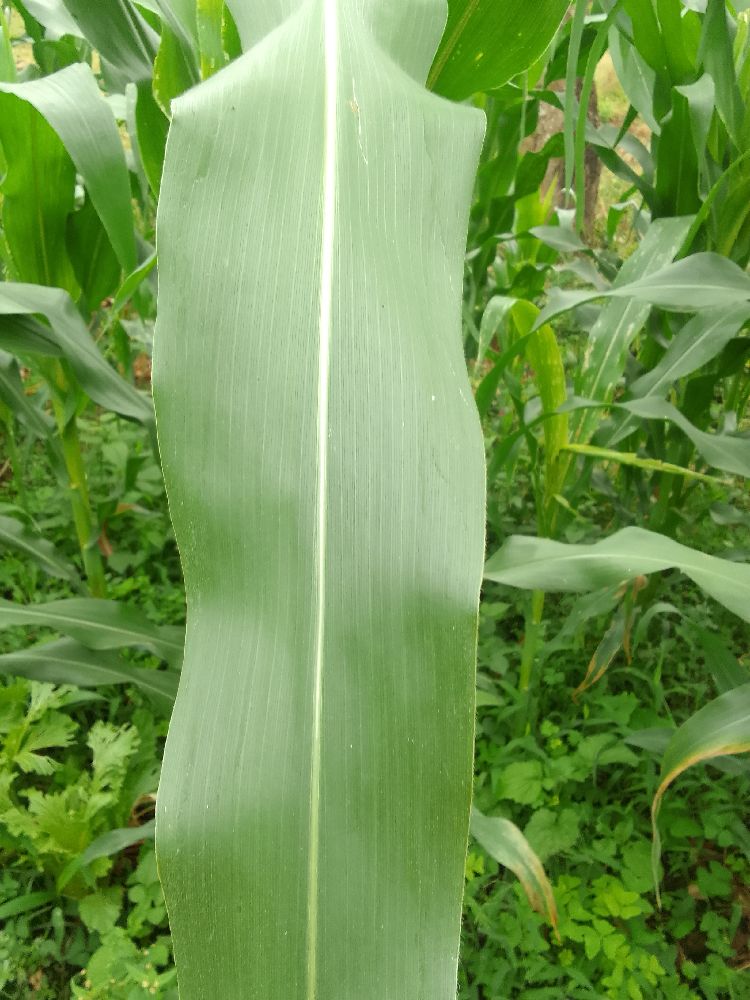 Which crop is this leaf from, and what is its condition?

maize, healthy
